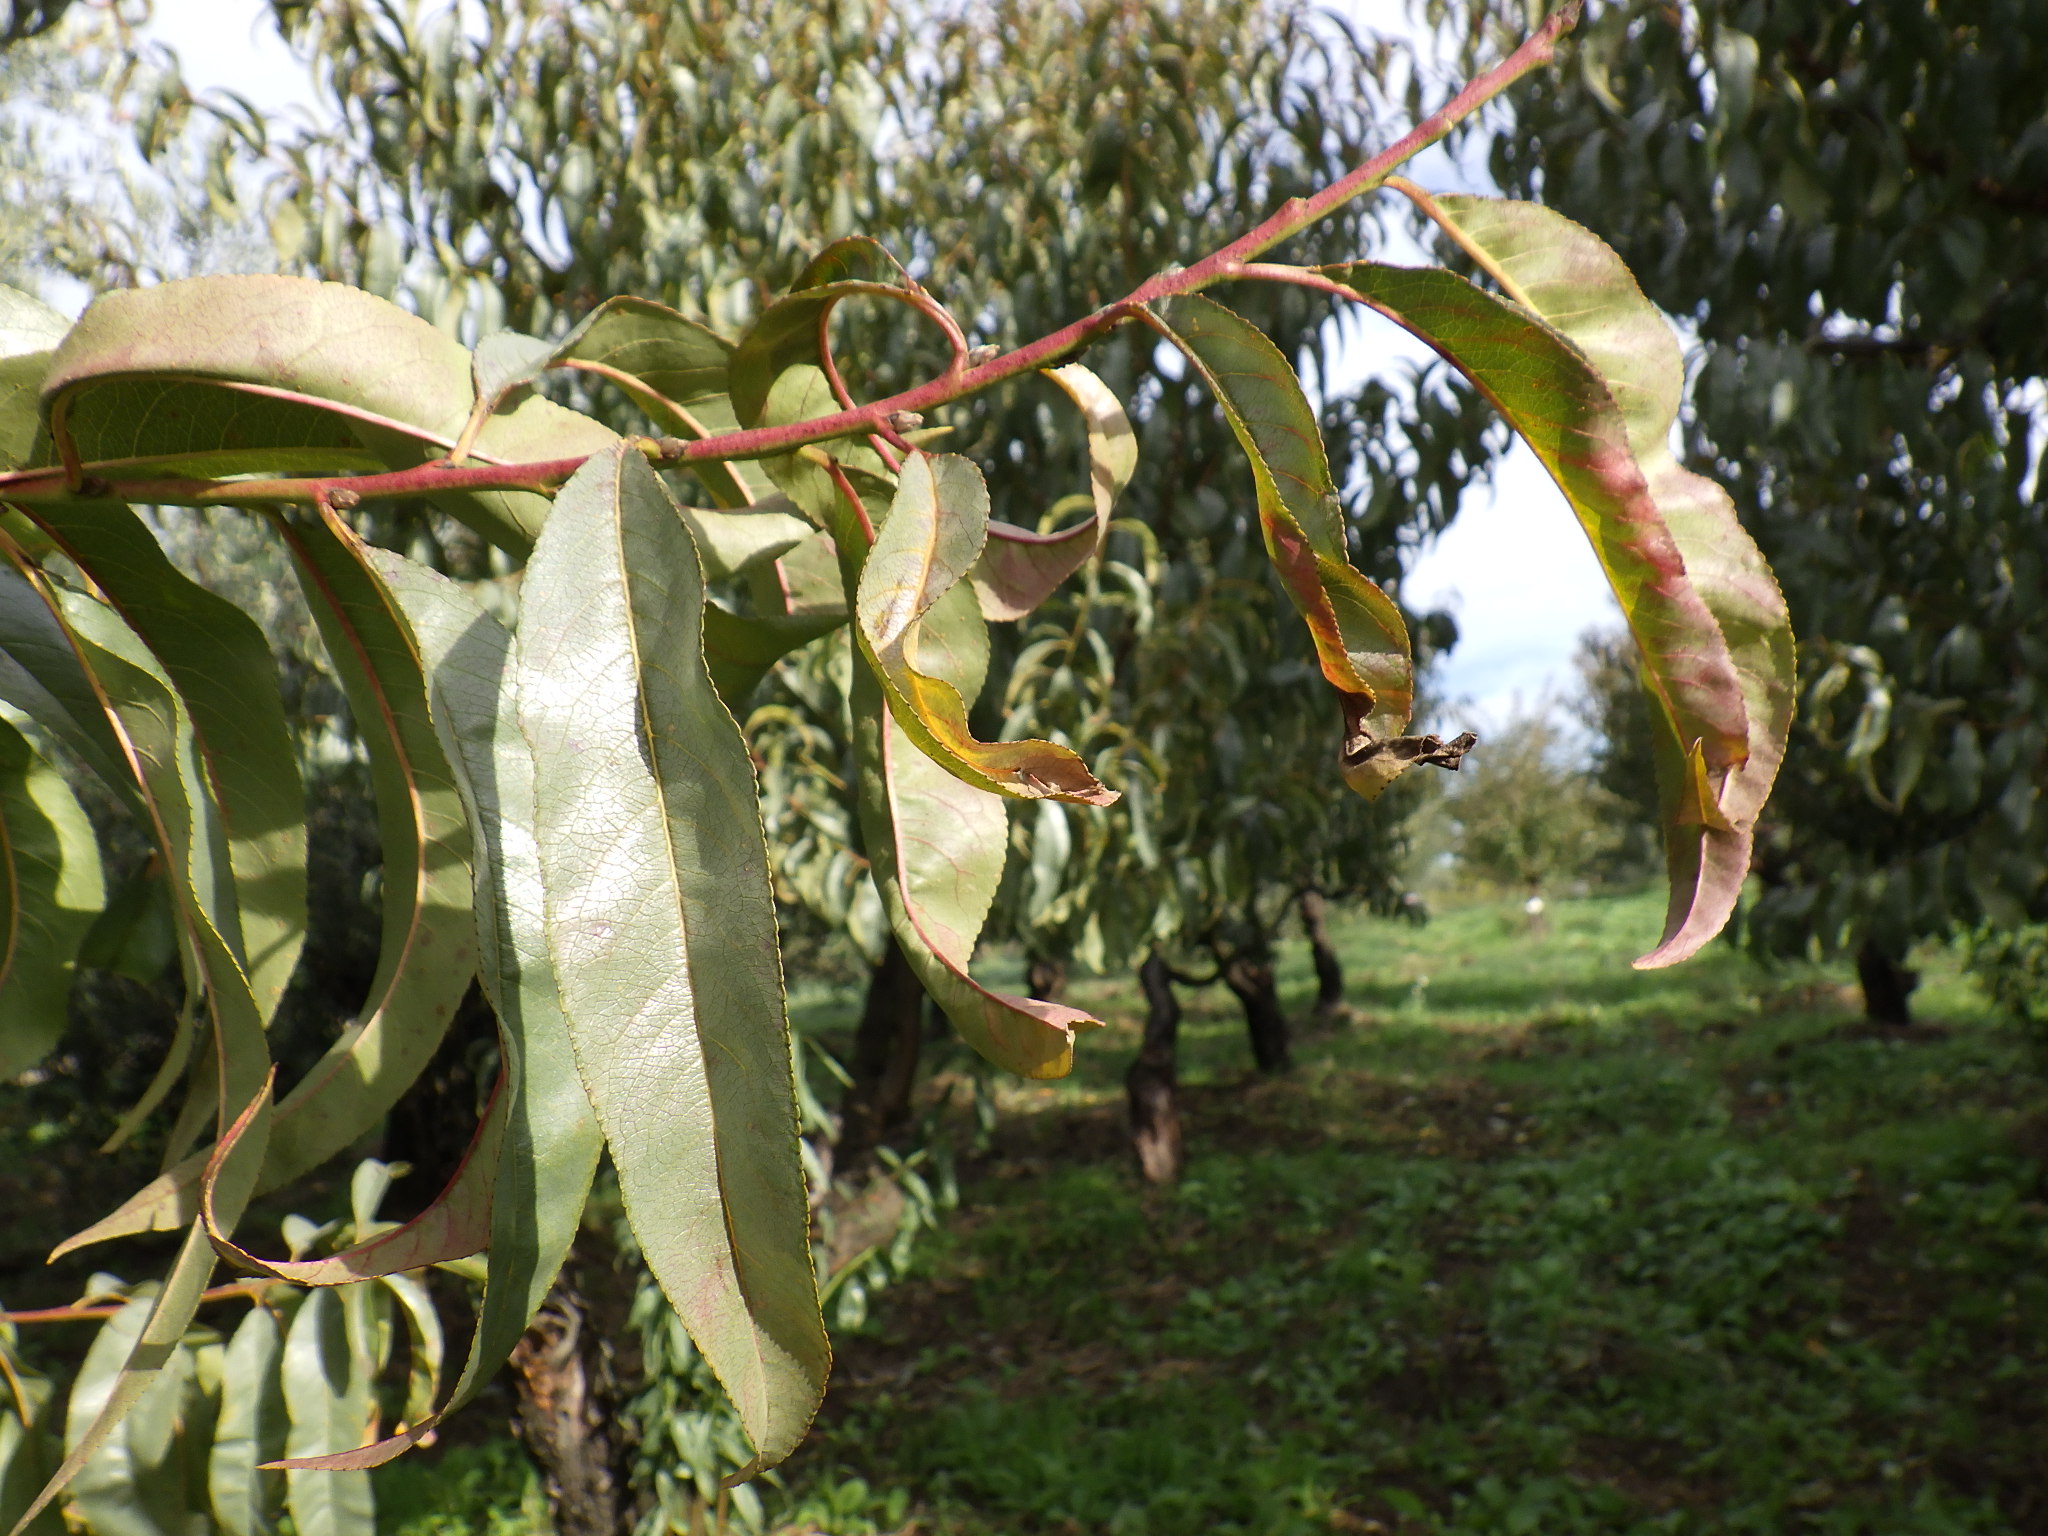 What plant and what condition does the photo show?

peach, silver leaf disease
